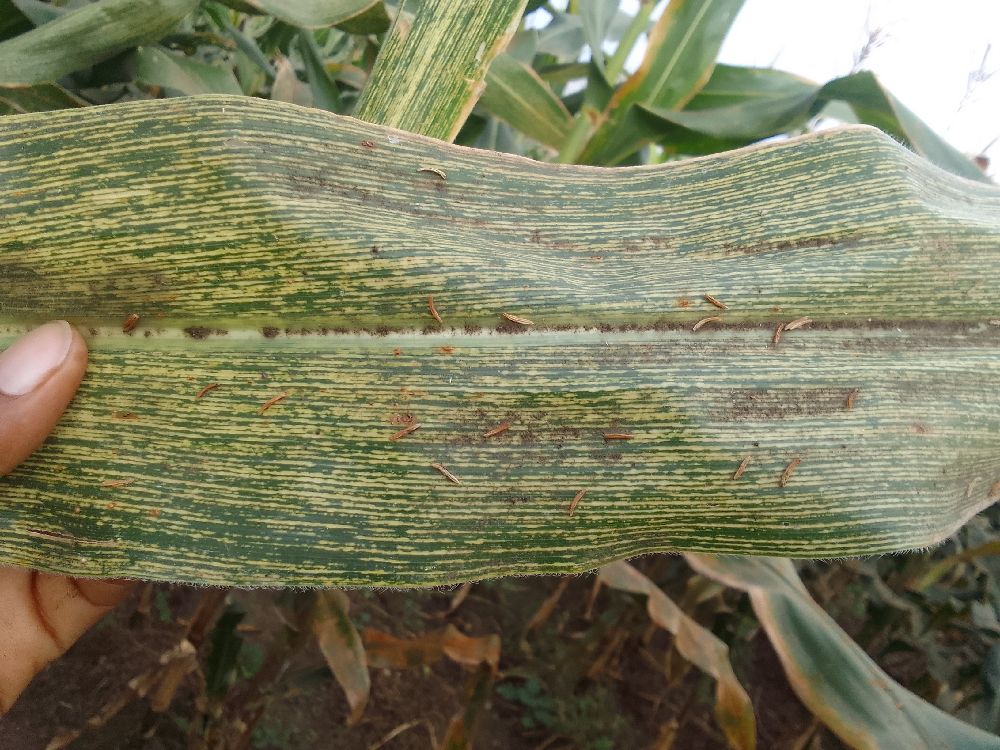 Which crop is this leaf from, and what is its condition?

maize, maize streak virus
